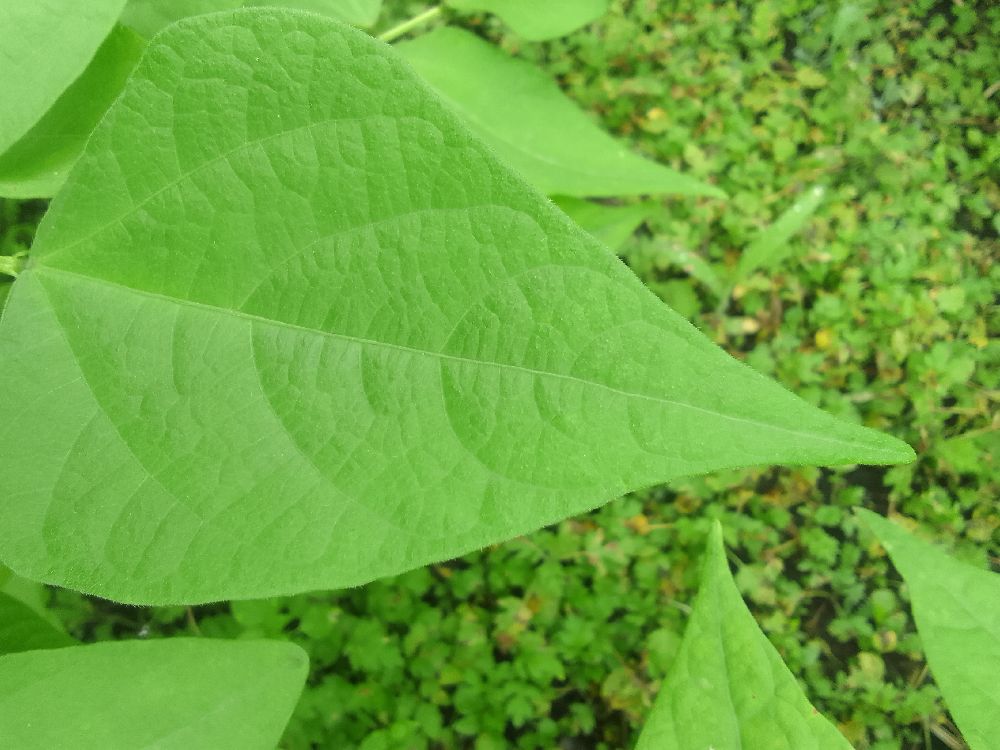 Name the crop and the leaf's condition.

common bean, healthy
